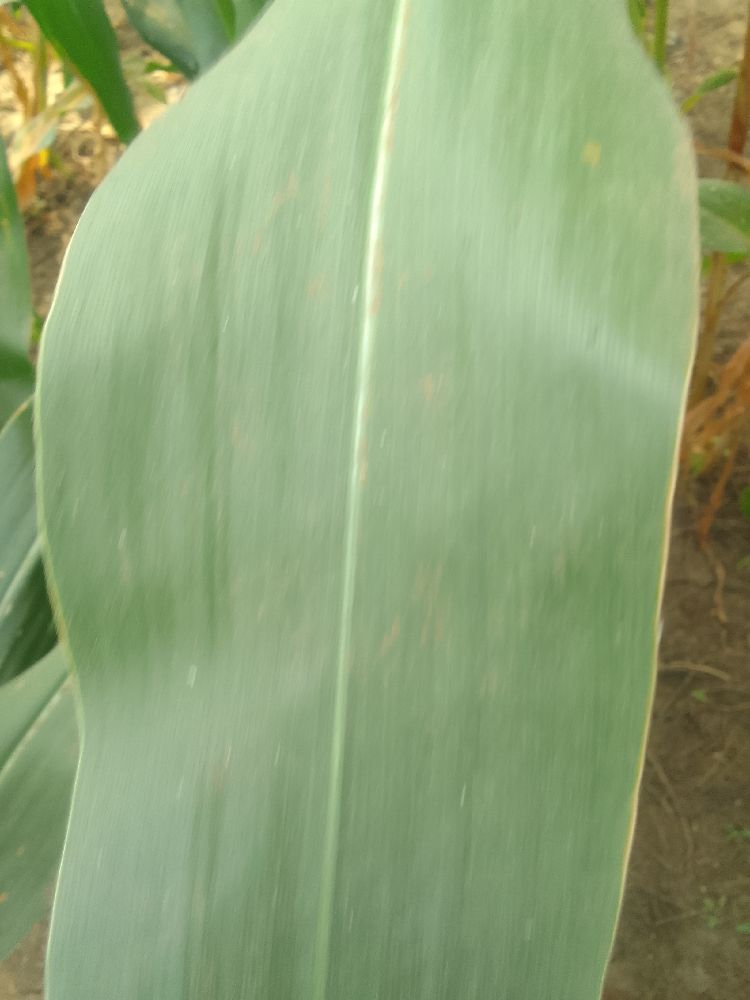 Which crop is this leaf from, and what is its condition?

maize, healthy
